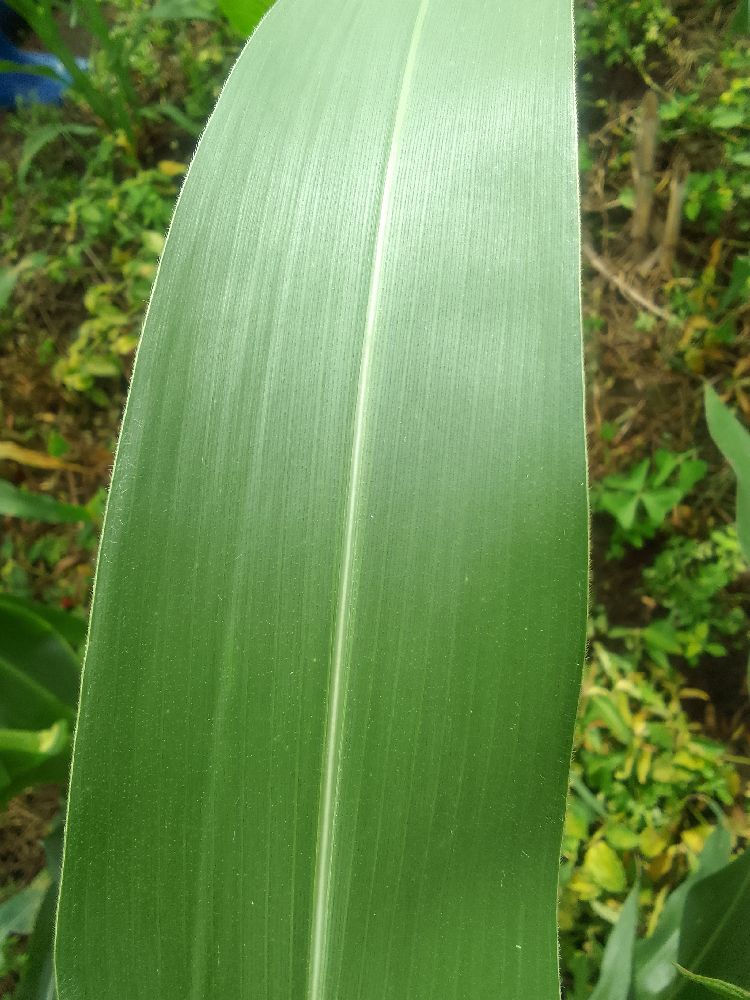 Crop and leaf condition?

maize, healthy
